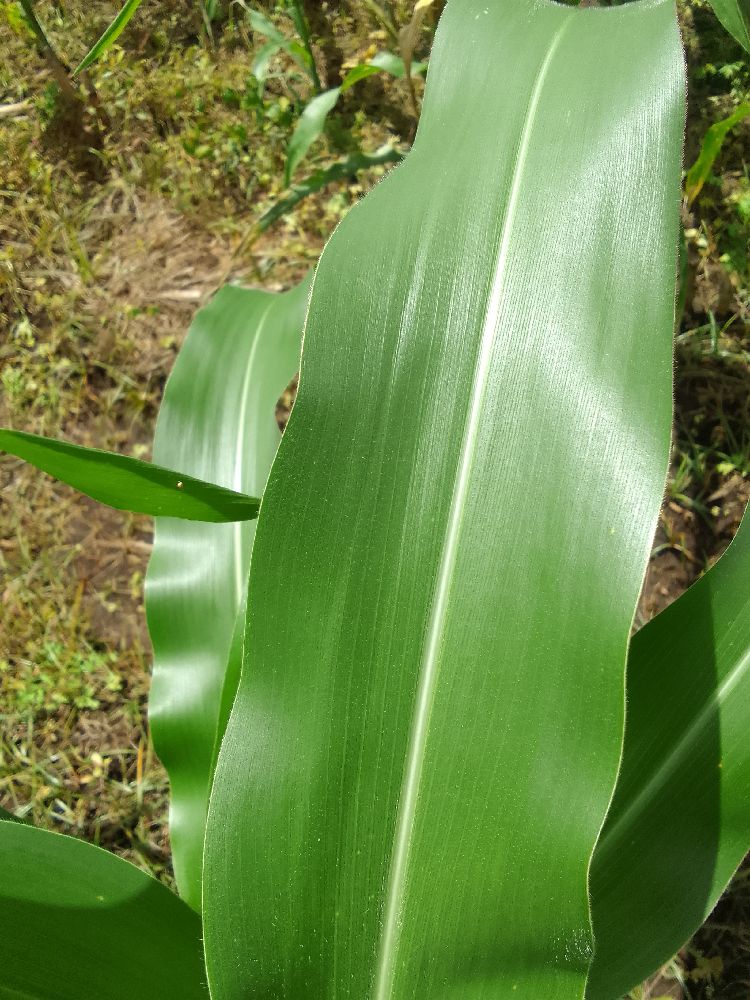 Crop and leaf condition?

maize, healthy
